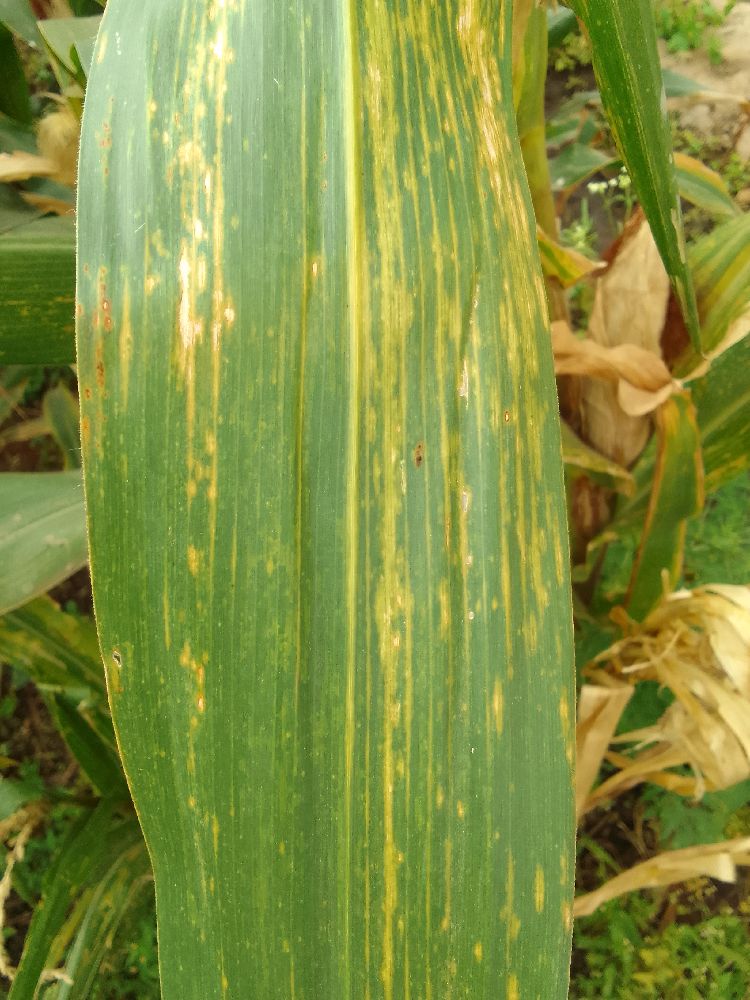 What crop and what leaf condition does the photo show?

maize, maize lethal necrosis
